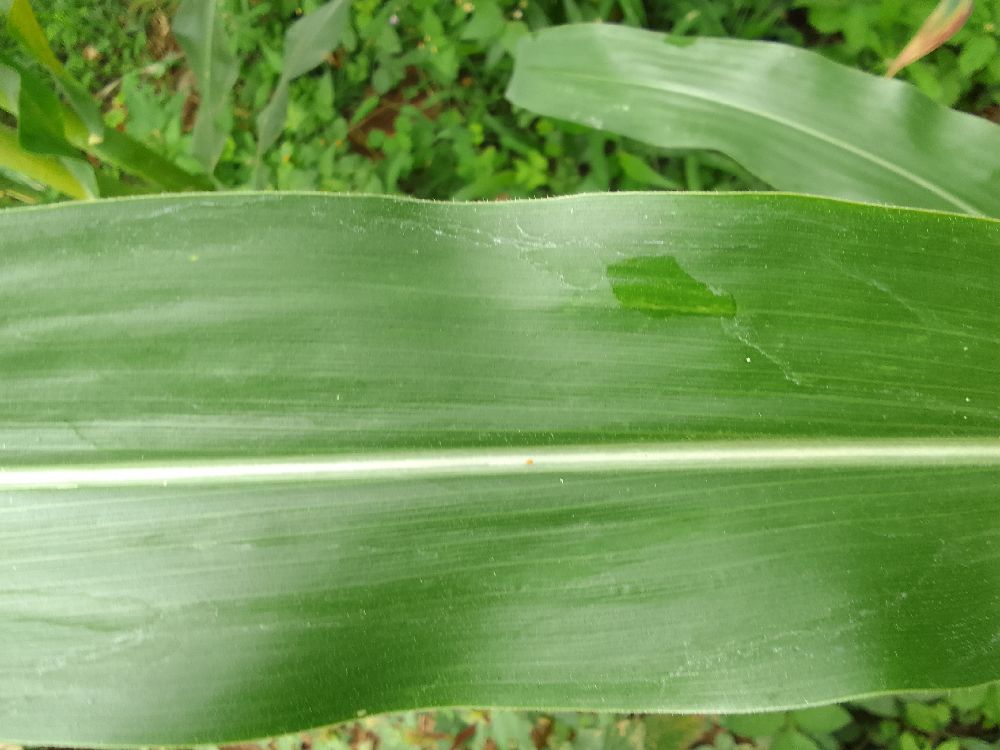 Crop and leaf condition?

maize, healthy
